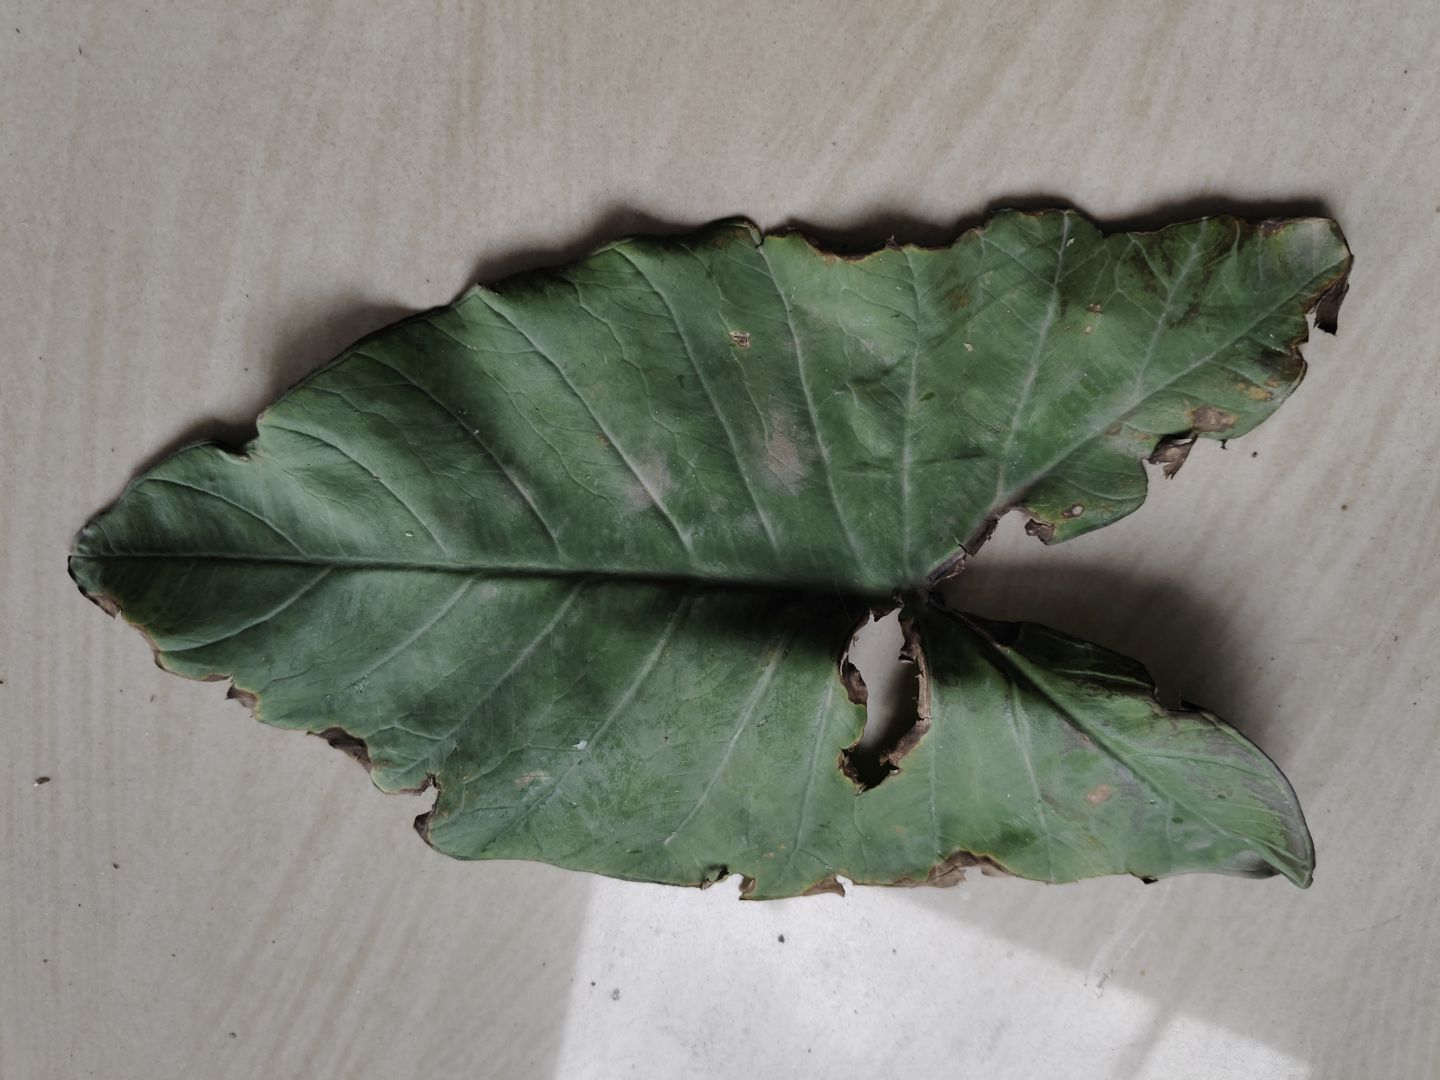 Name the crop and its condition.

taro, leaf blight
